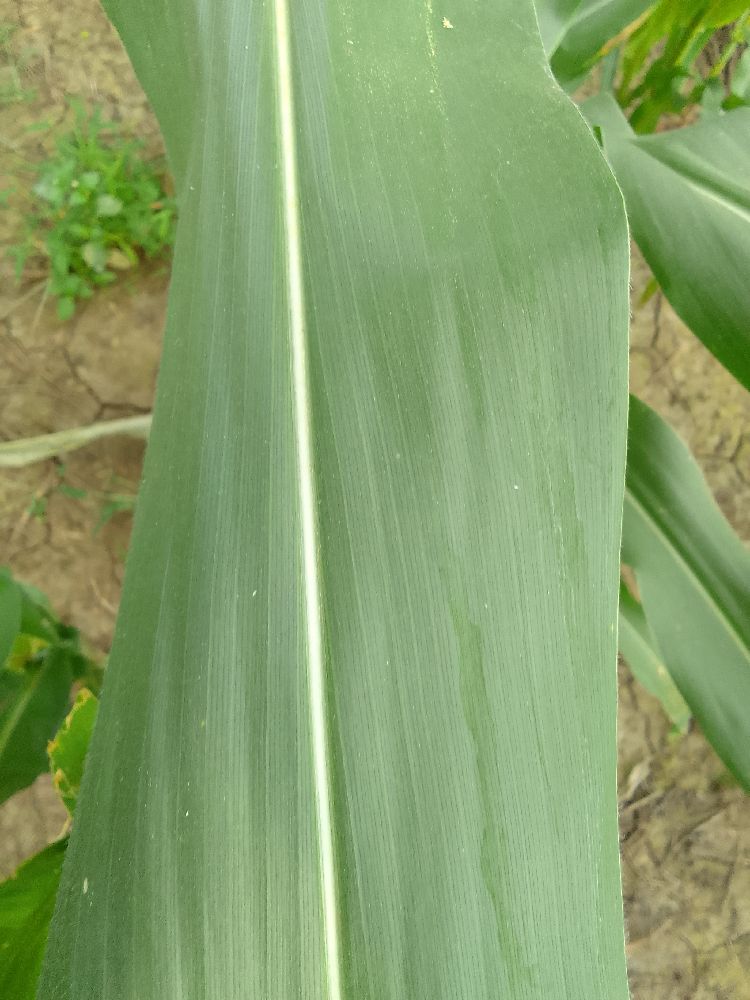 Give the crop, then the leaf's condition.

maize, healthy
